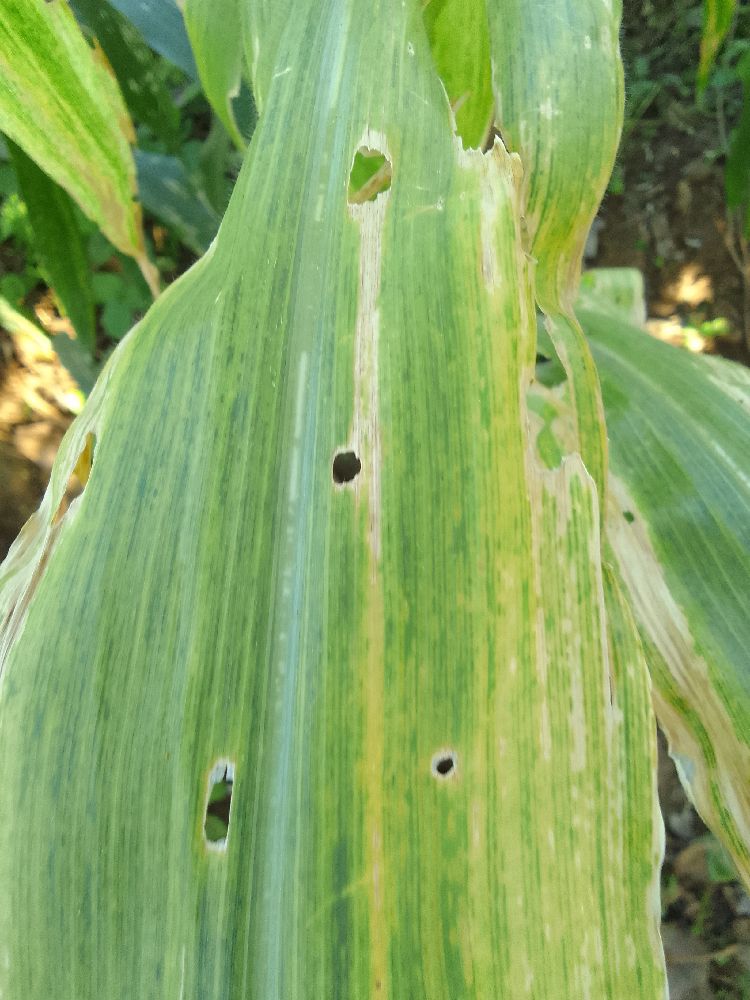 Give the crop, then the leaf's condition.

maize, maize lethal necrosis
